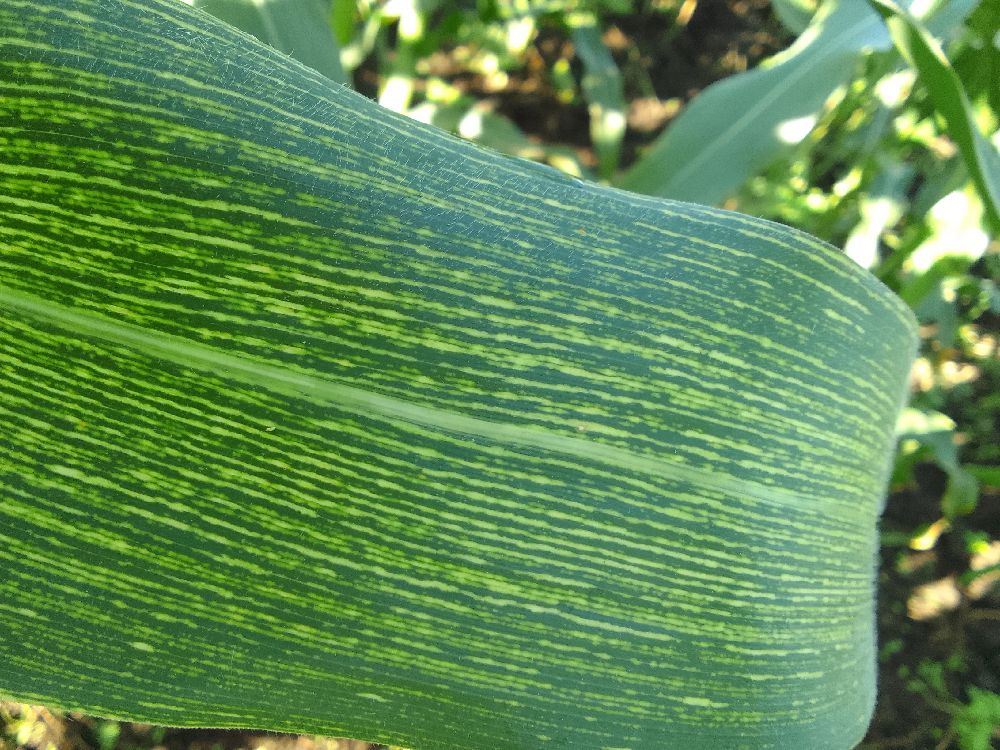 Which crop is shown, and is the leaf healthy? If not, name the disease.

maize, maize streak virus
